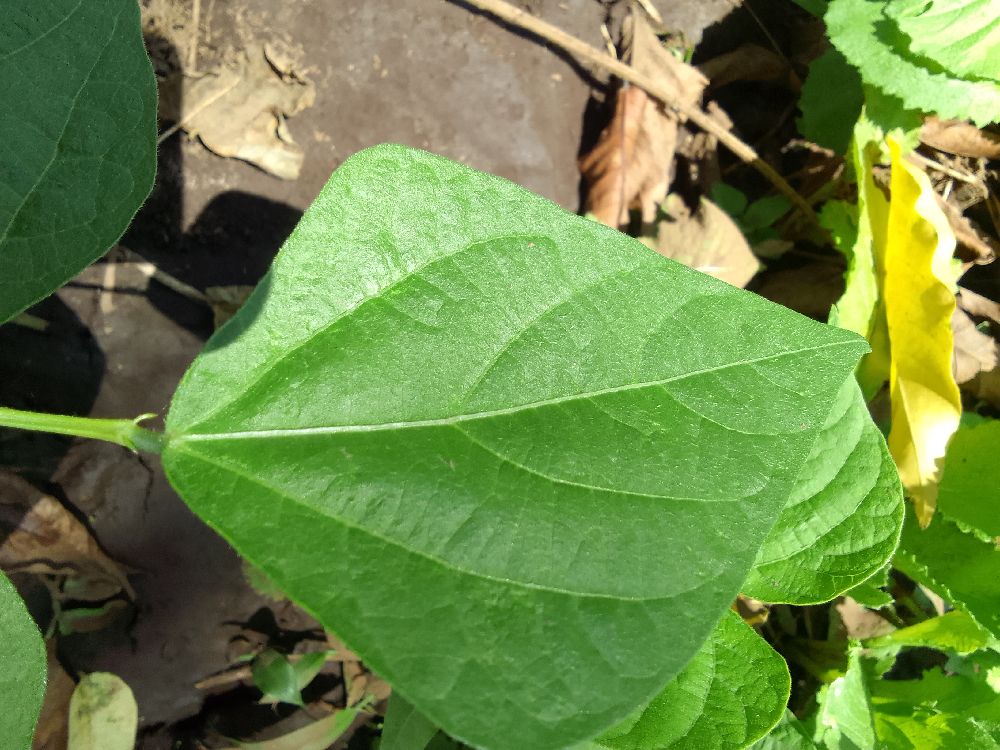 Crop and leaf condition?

common bean, healthy
